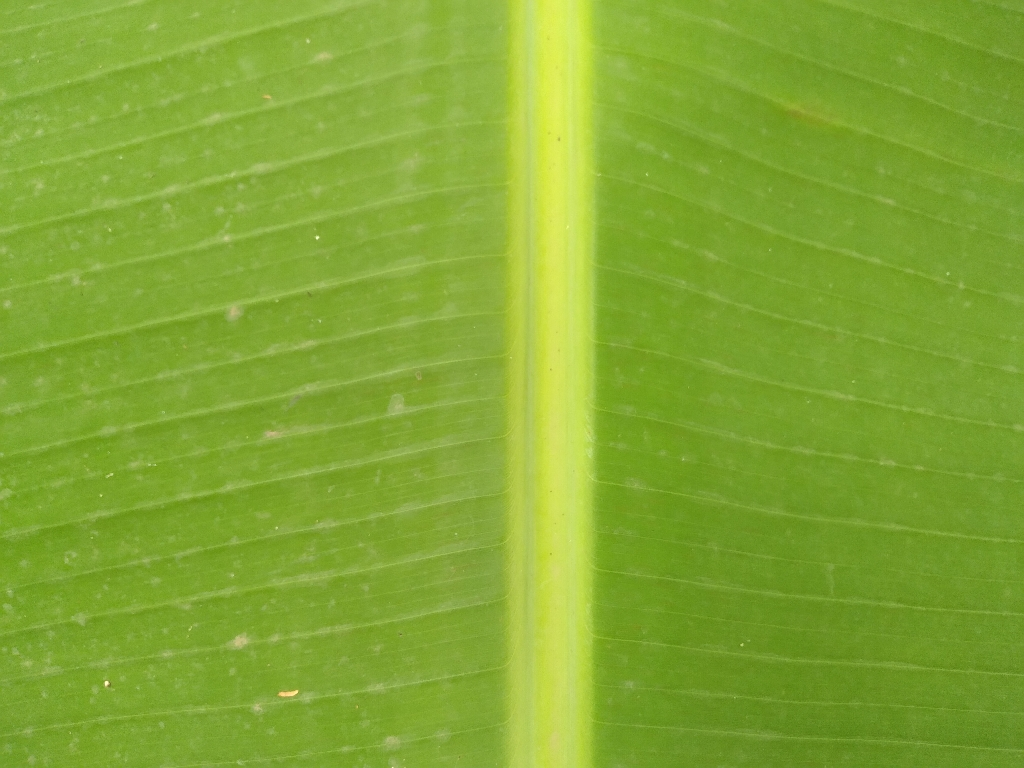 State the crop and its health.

banana, healthy
